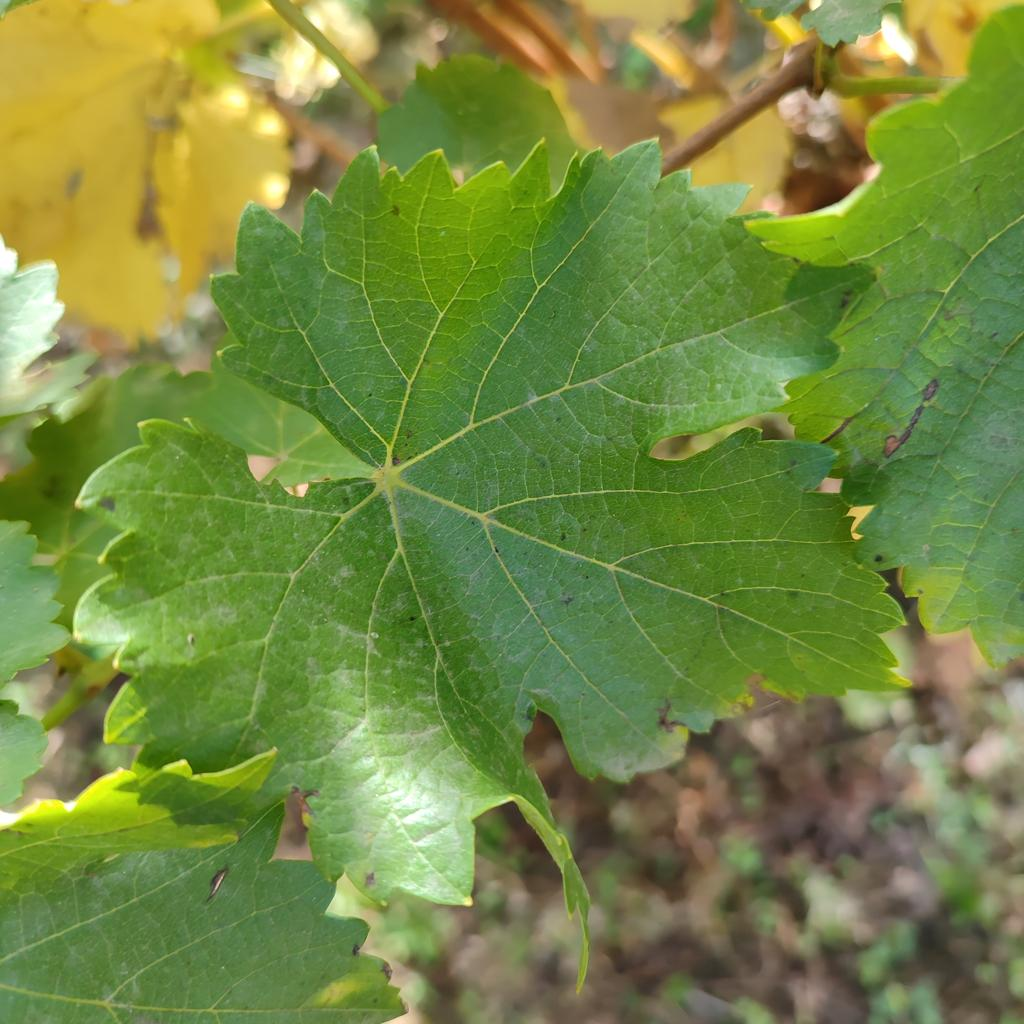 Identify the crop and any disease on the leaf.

grapevine, powdery mildew
